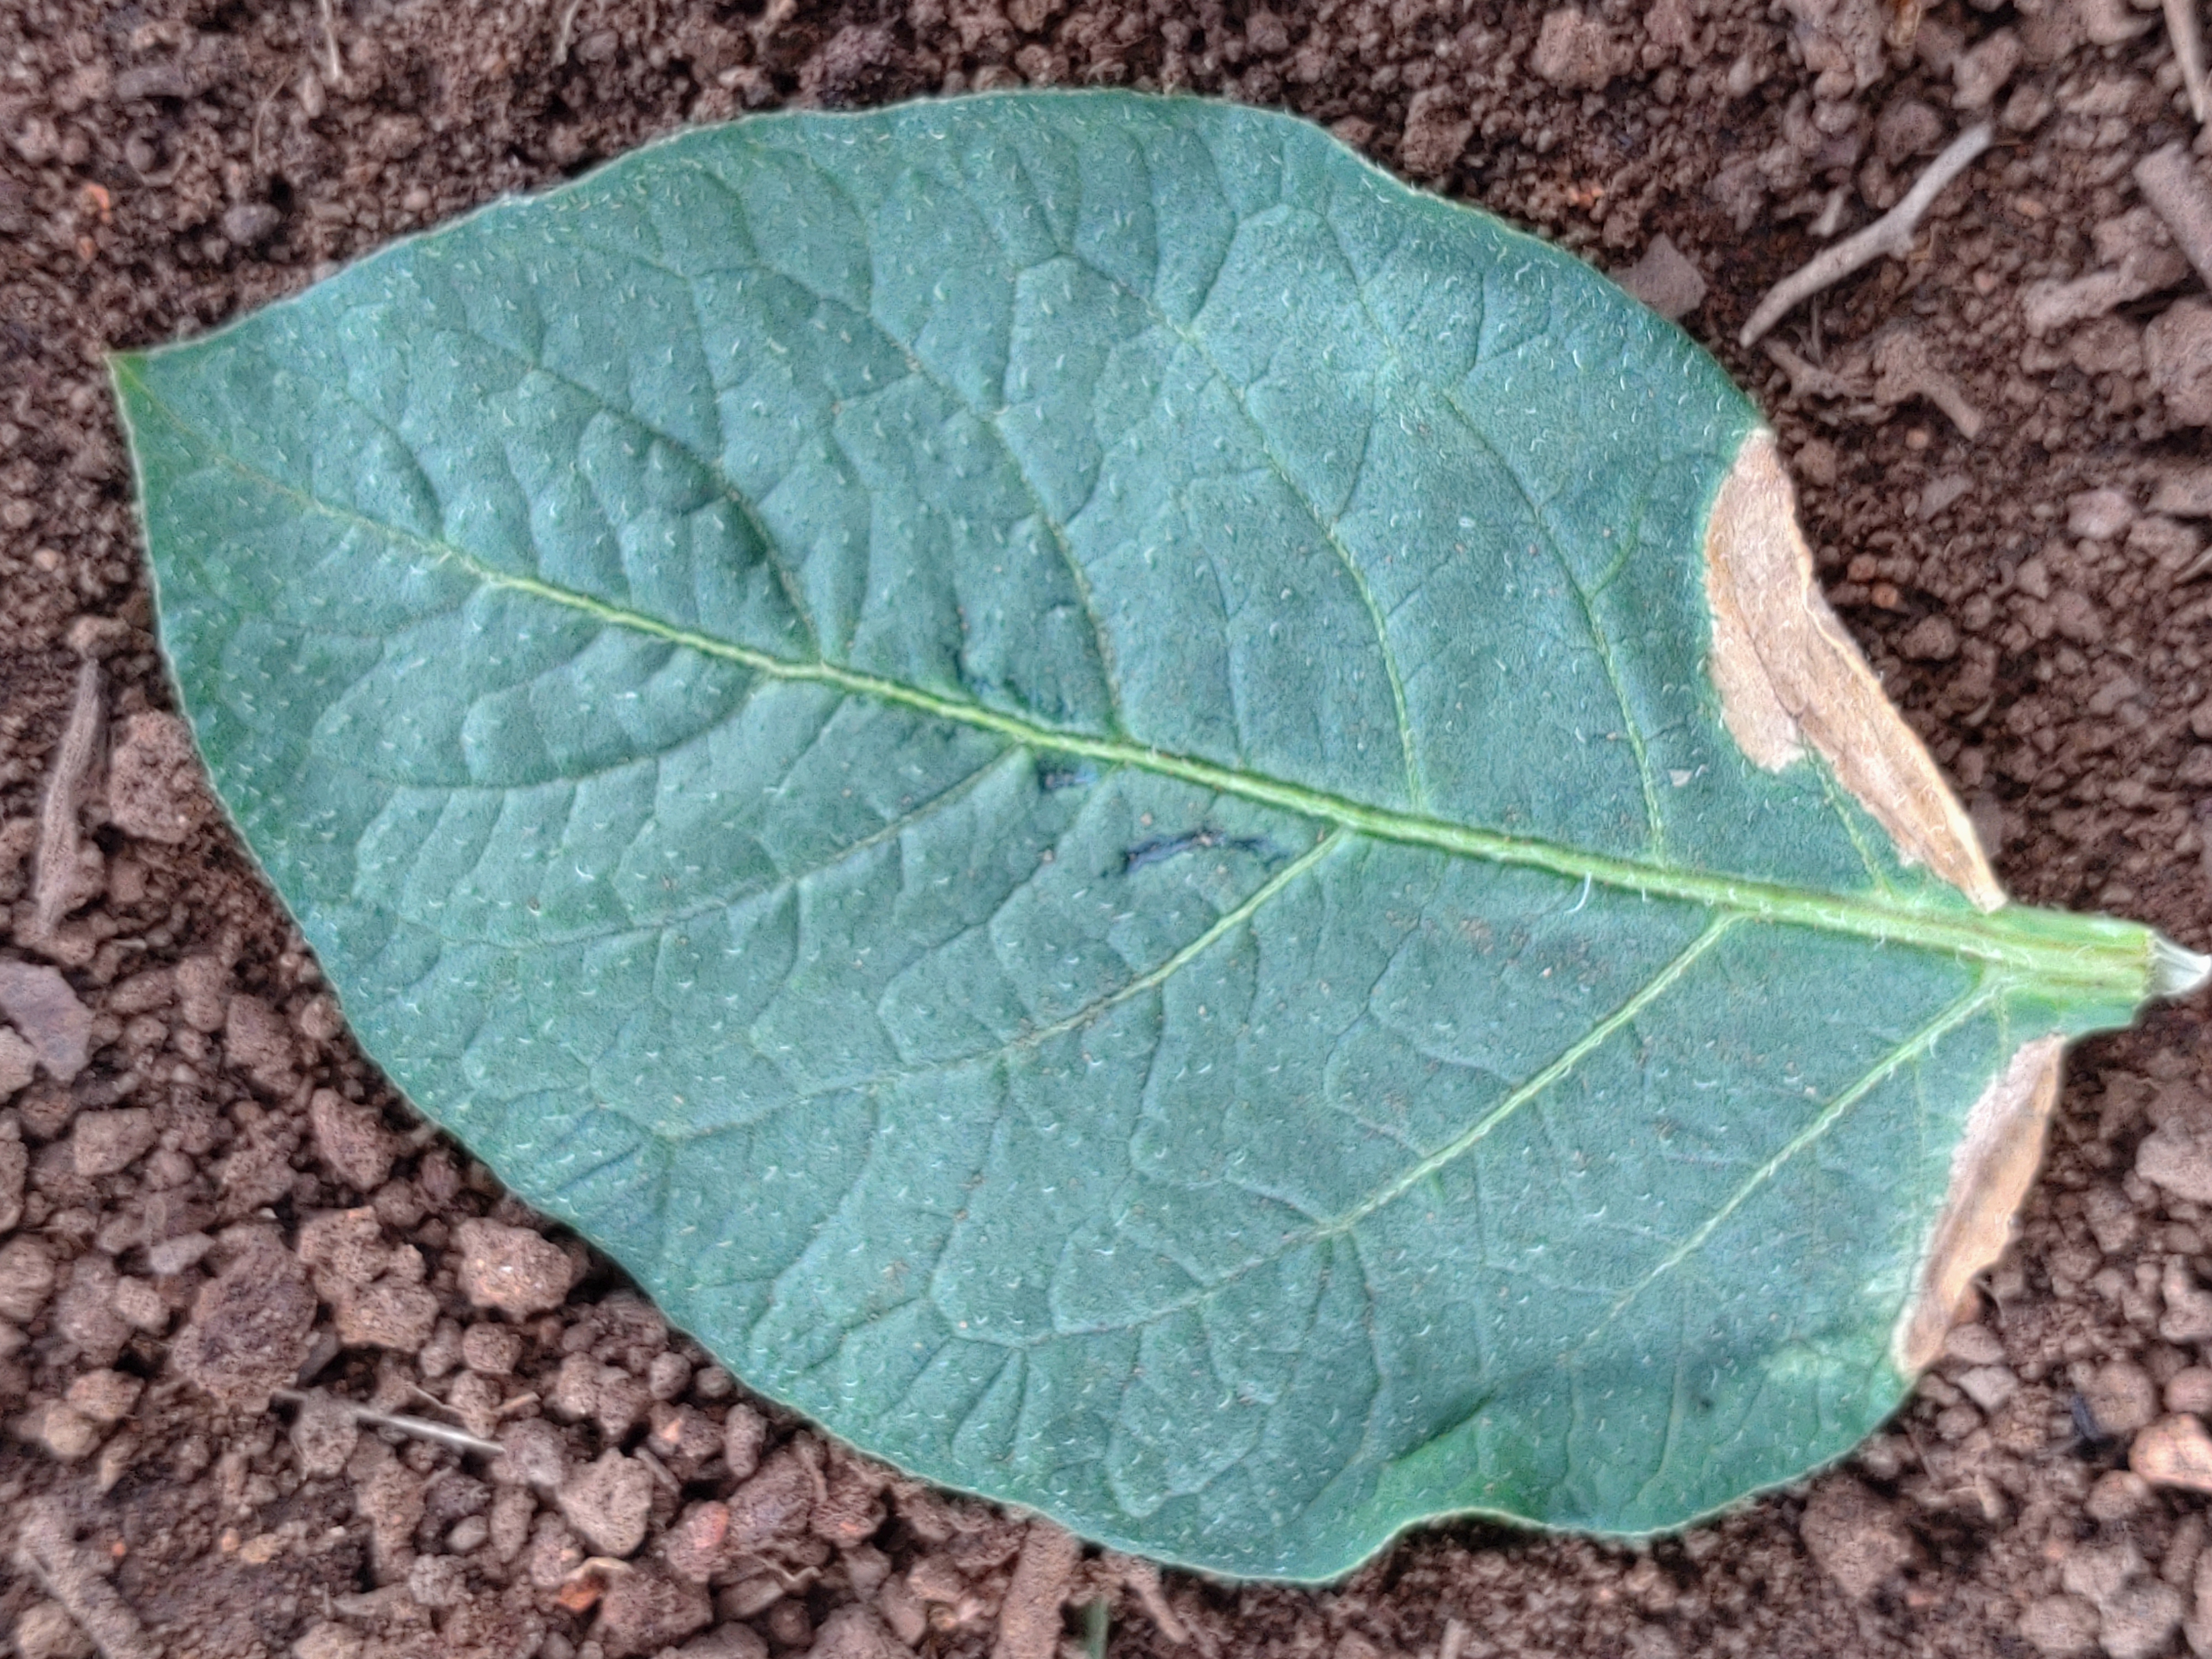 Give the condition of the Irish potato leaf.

early blight
